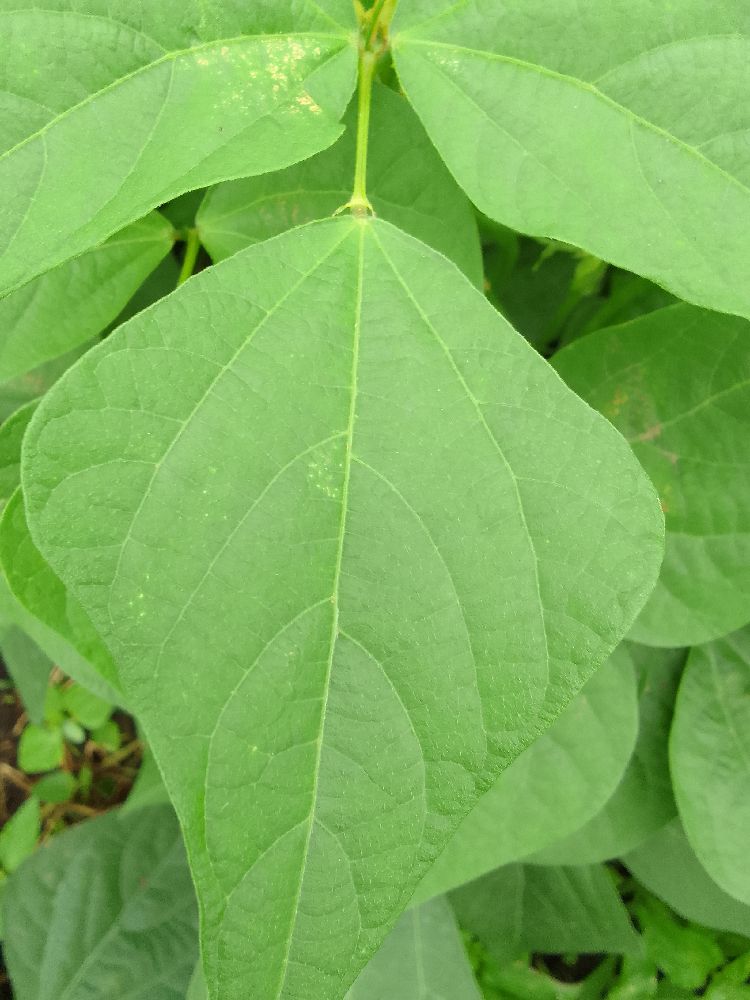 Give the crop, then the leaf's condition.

common bean, healthy
